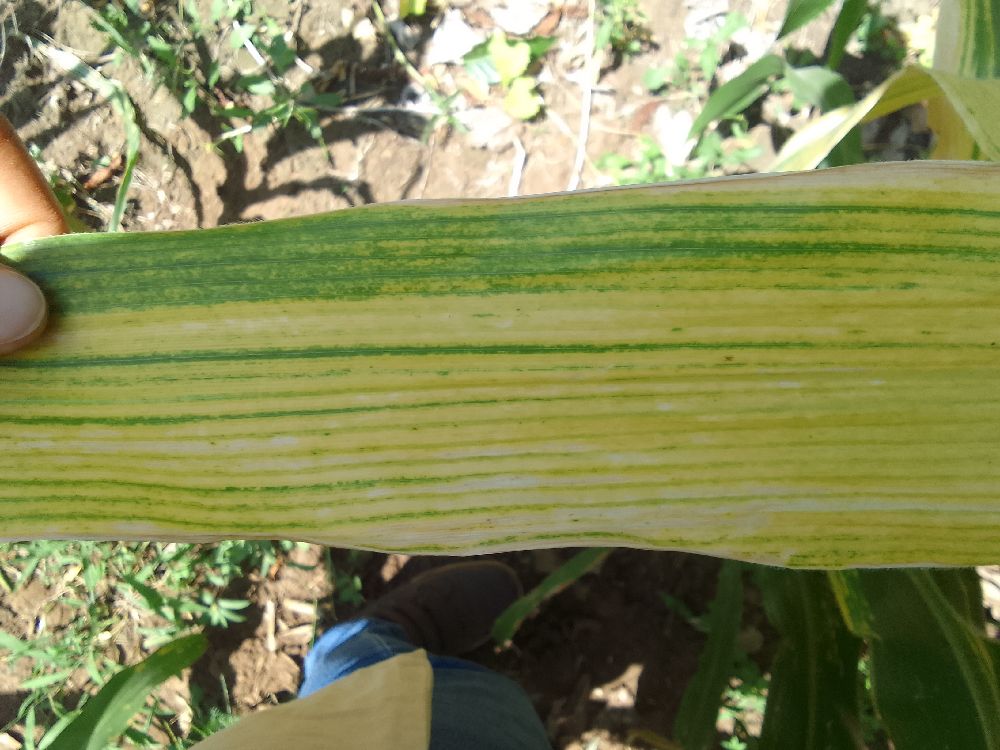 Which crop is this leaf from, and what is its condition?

maize, maize lethal necrosis
